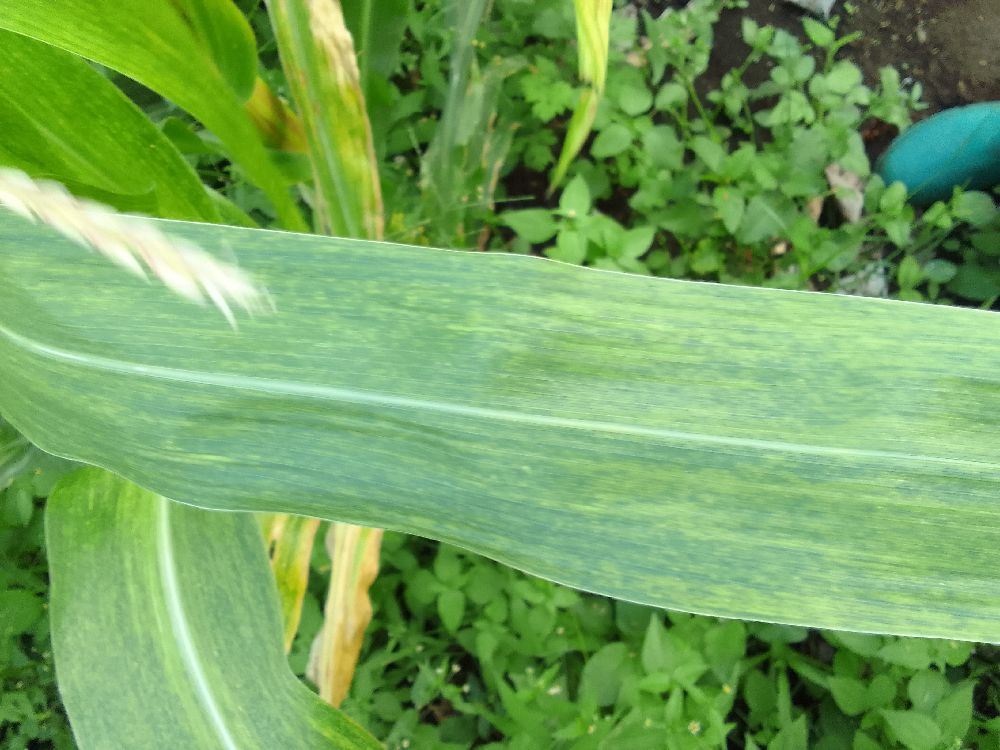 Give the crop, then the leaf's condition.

maize, maize lethal necrosis
